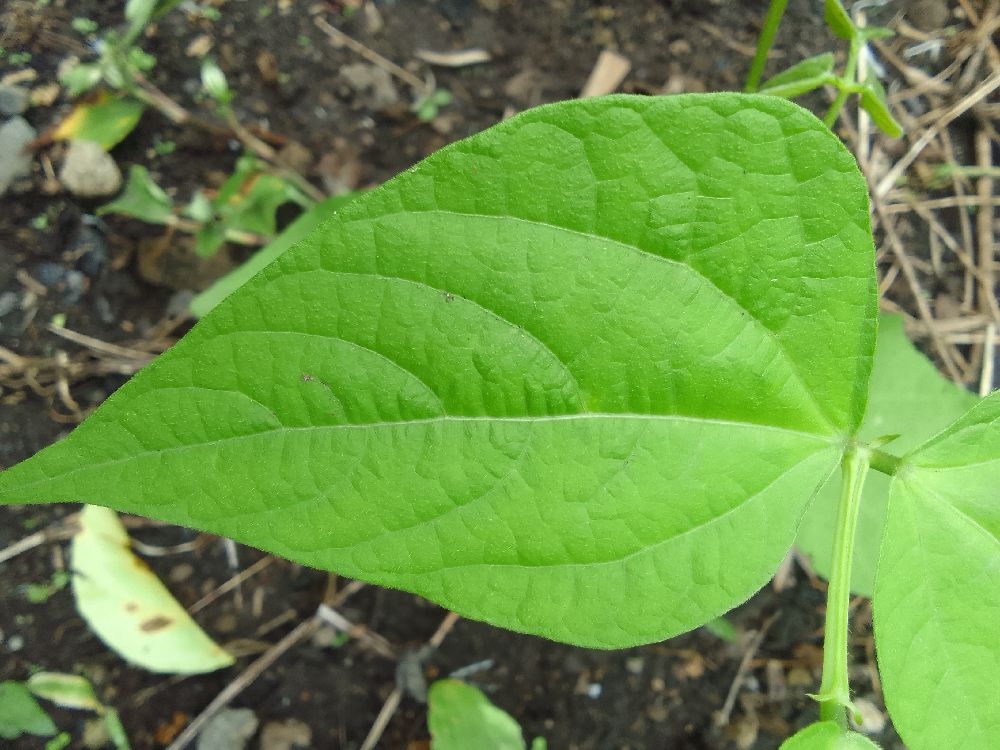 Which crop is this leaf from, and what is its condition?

common bean, healthy
